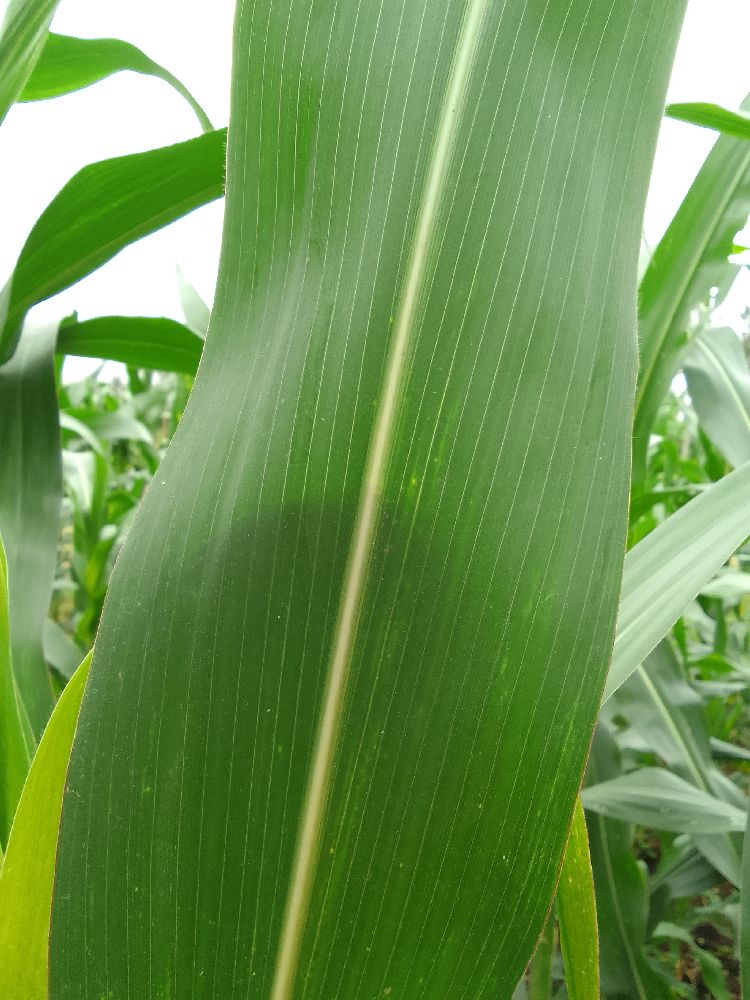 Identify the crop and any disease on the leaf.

maize, healthy
